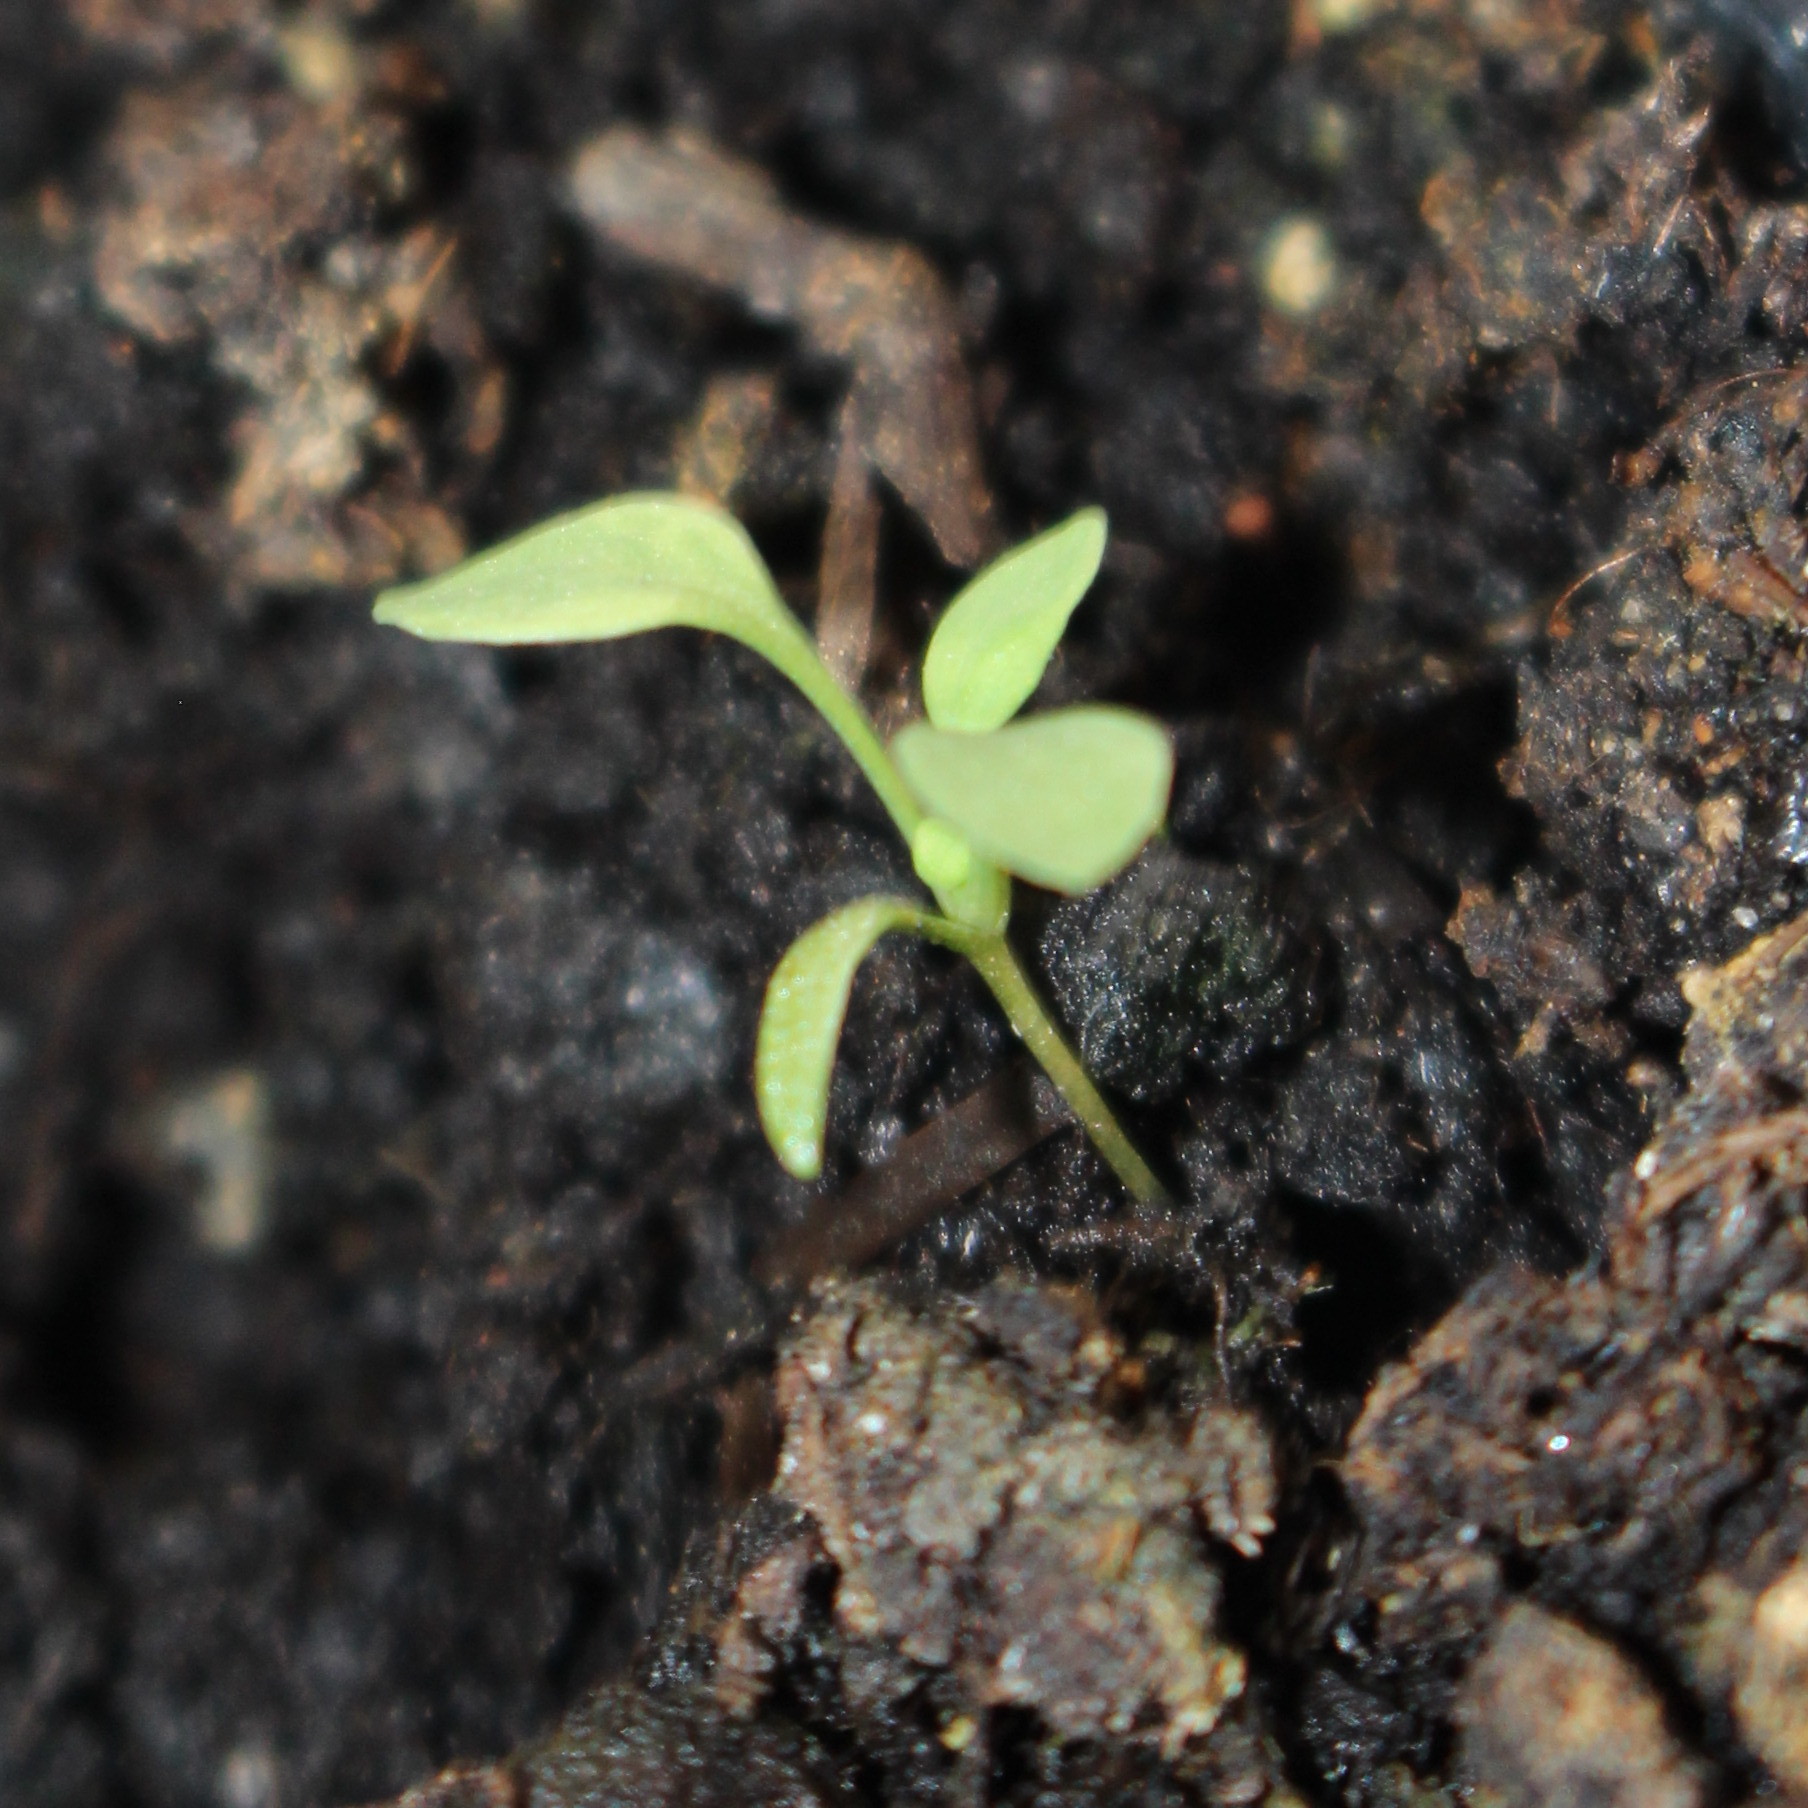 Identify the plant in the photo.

Papaver rhoeas
